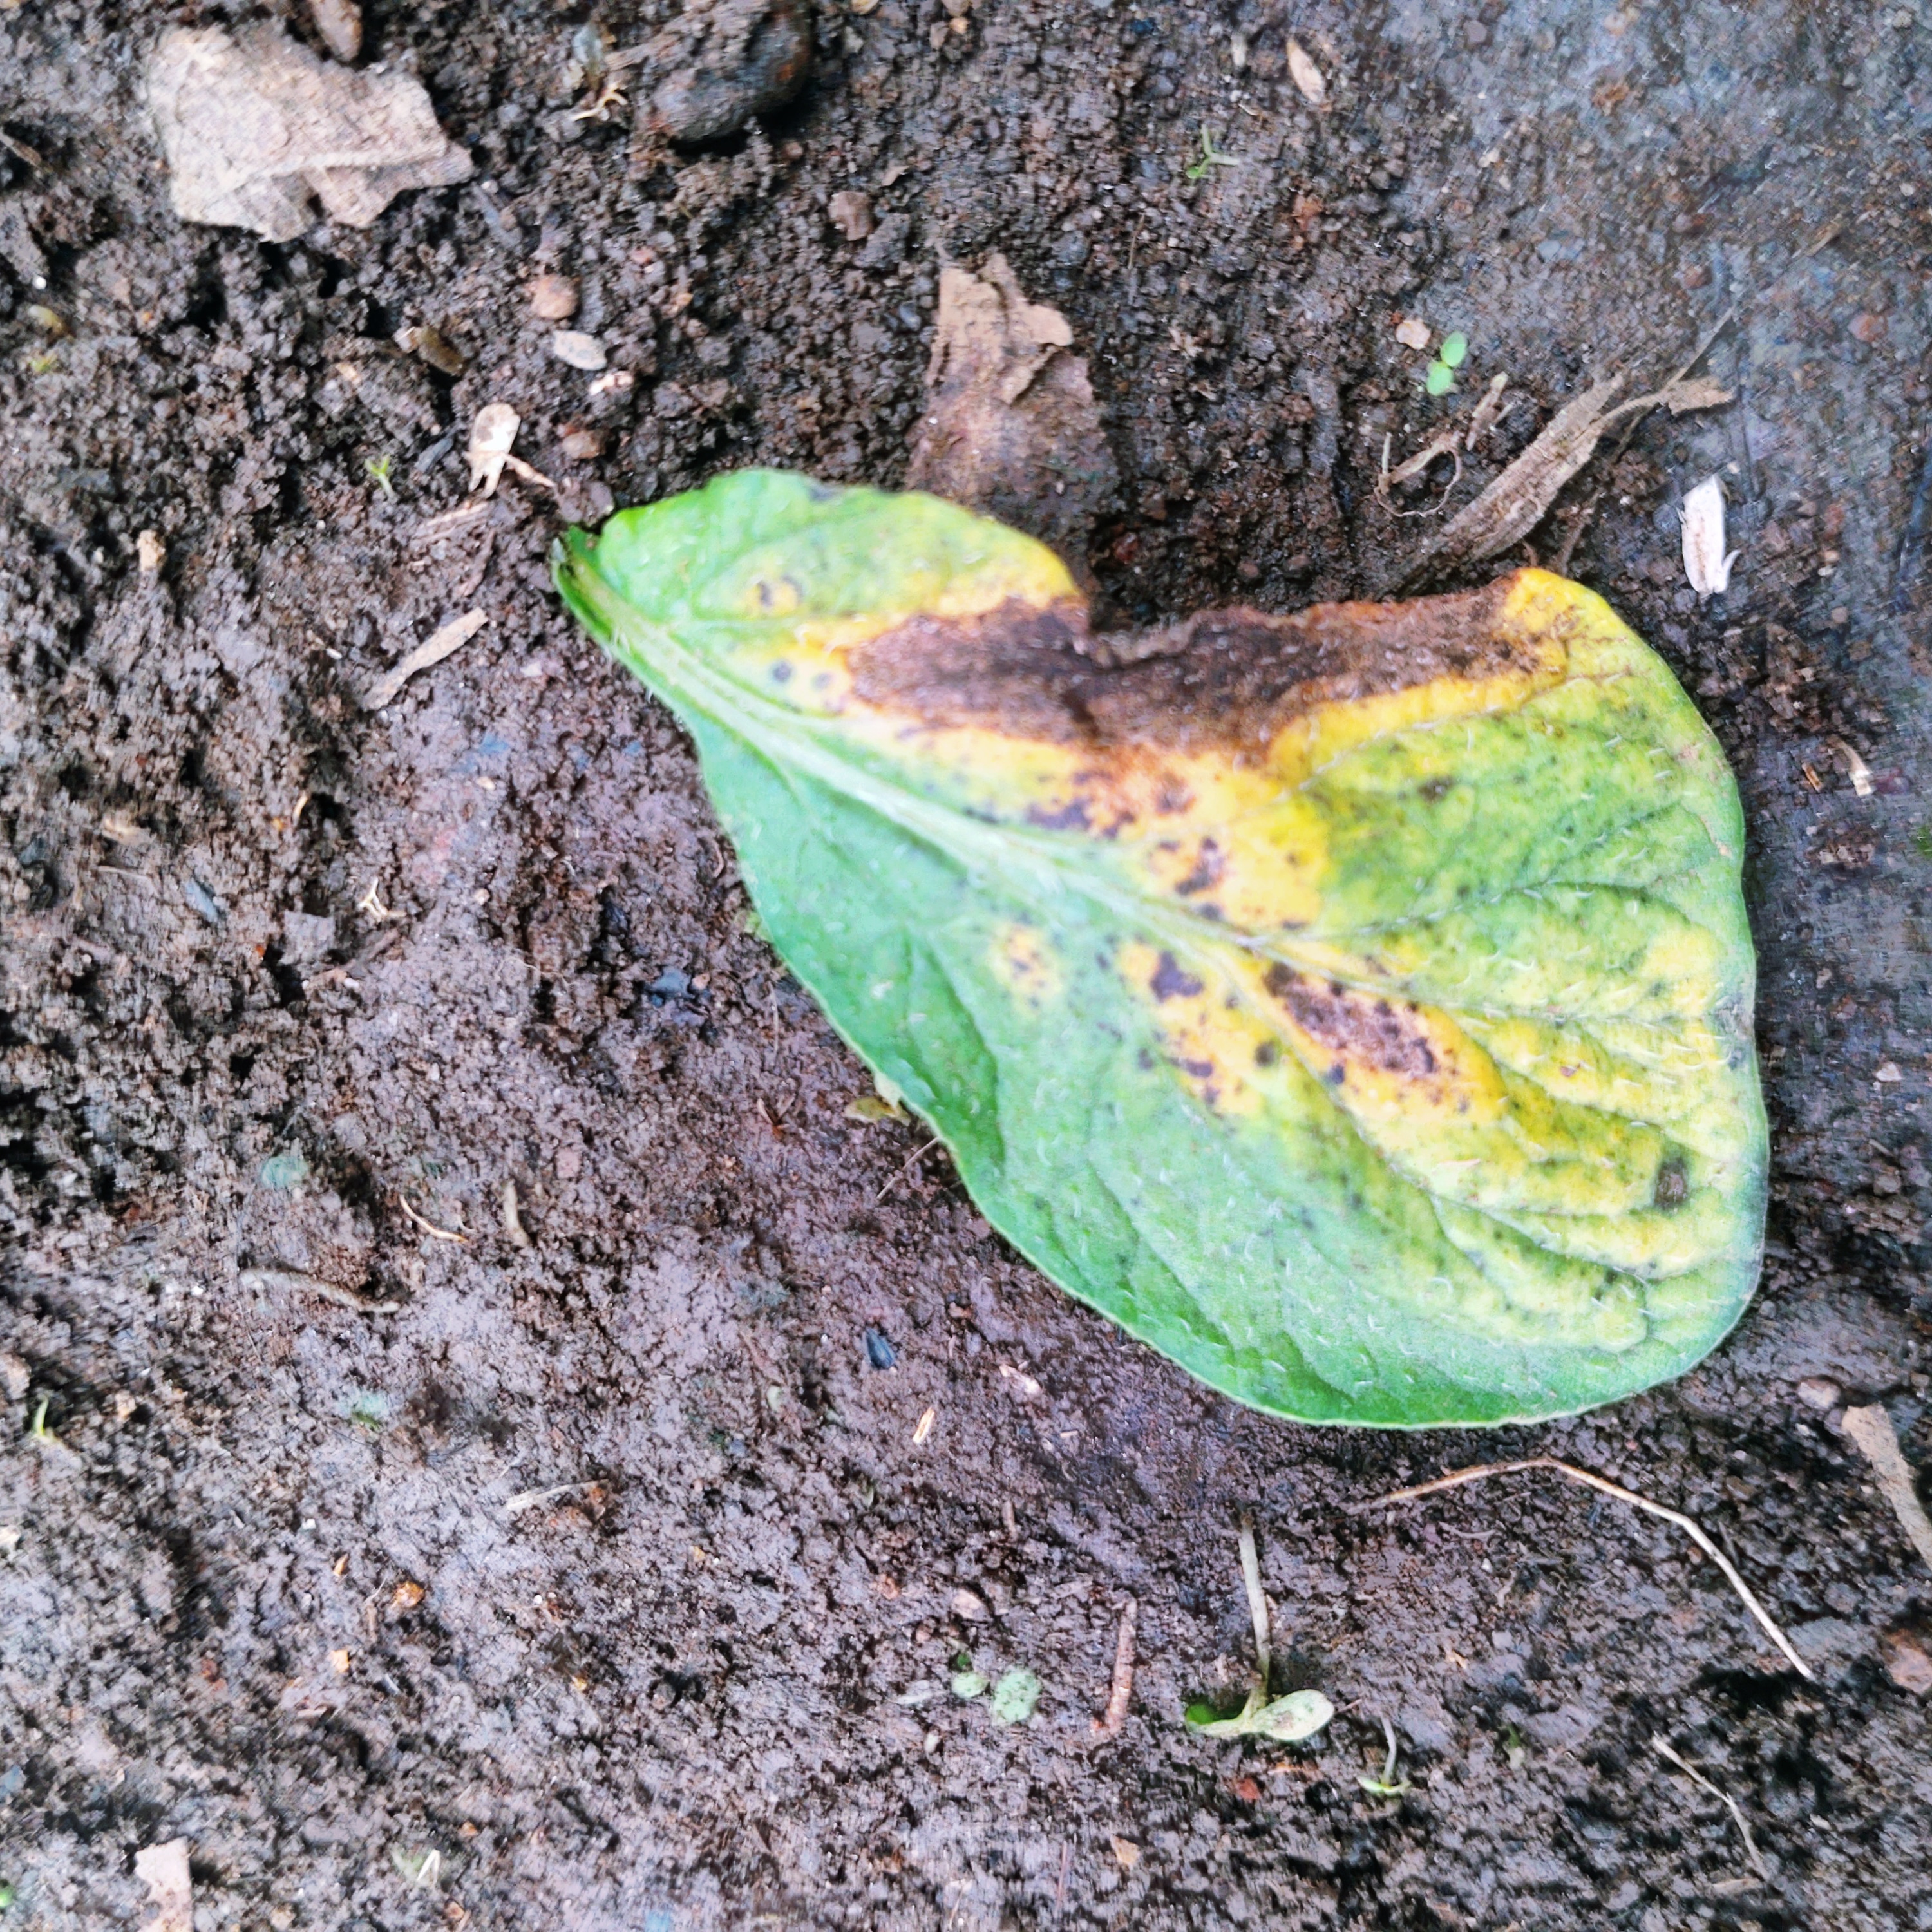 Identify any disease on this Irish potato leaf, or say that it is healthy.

late blight
